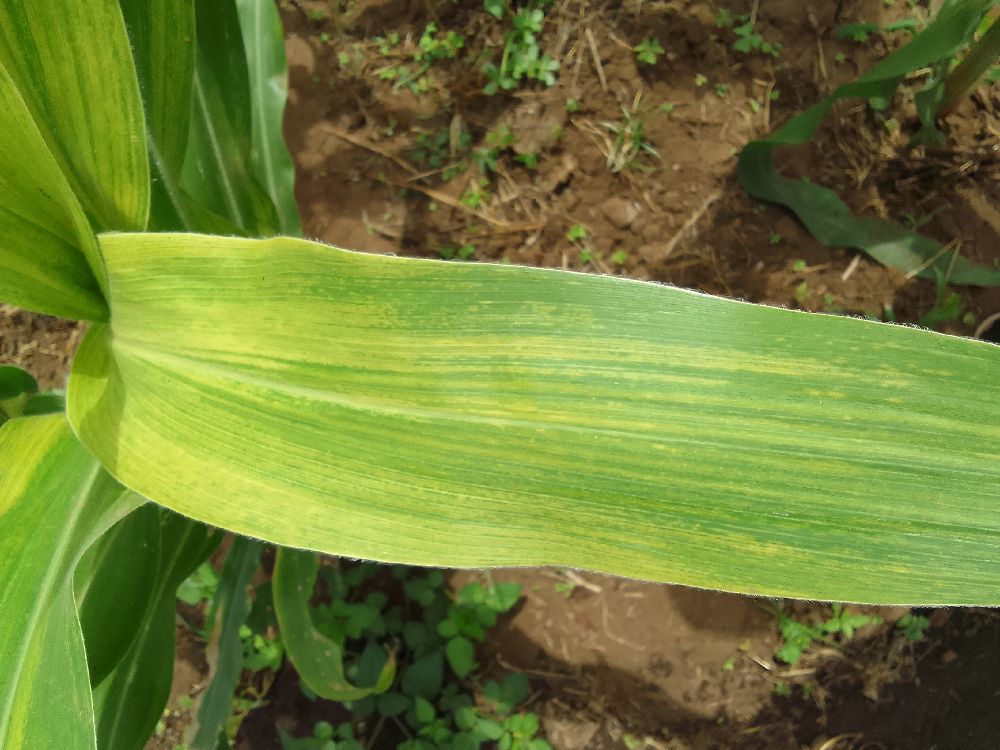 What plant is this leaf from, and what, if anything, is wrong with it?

maize, maize lethal necrosis
